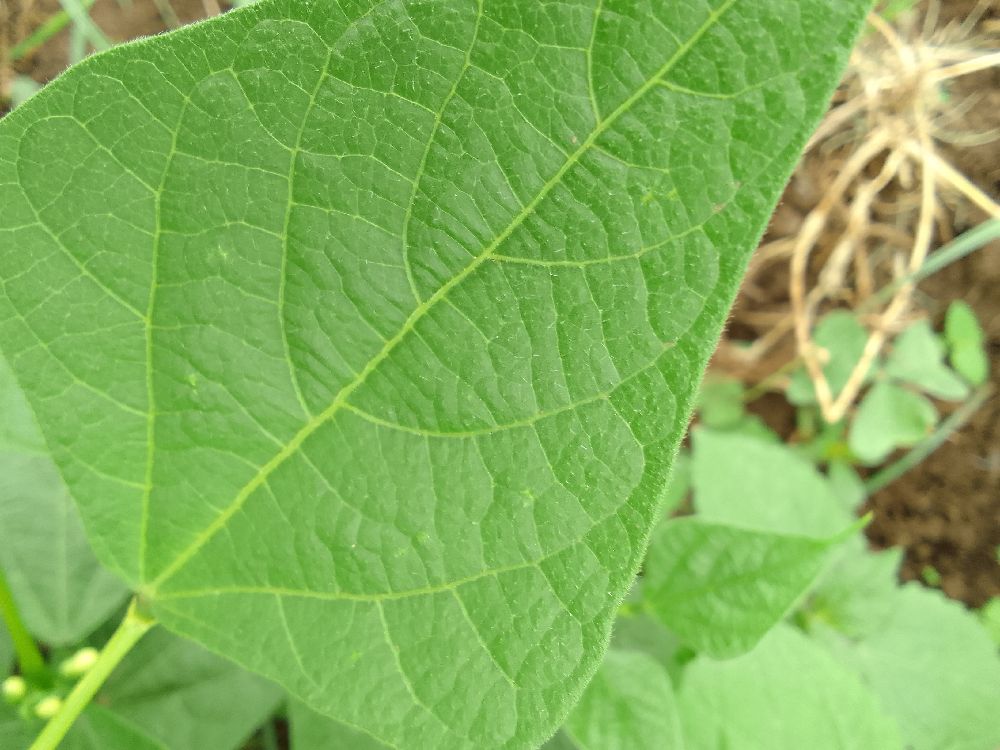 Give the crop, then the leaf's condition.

common bean, healthy
